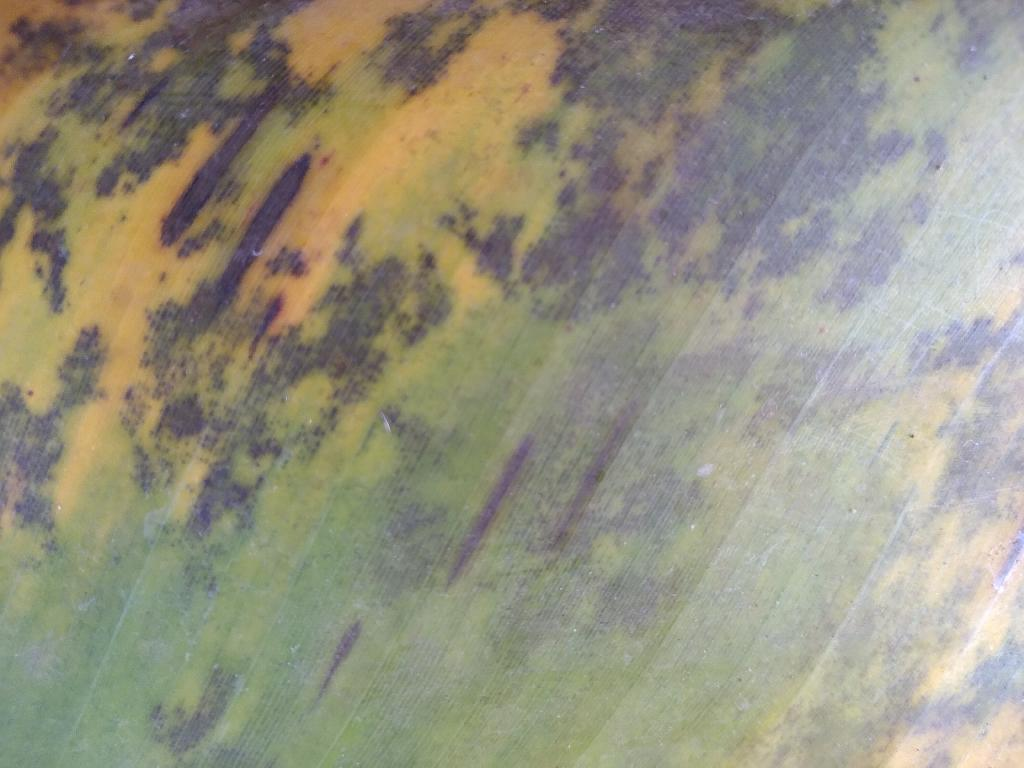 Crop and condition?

banana, black sigatoka
